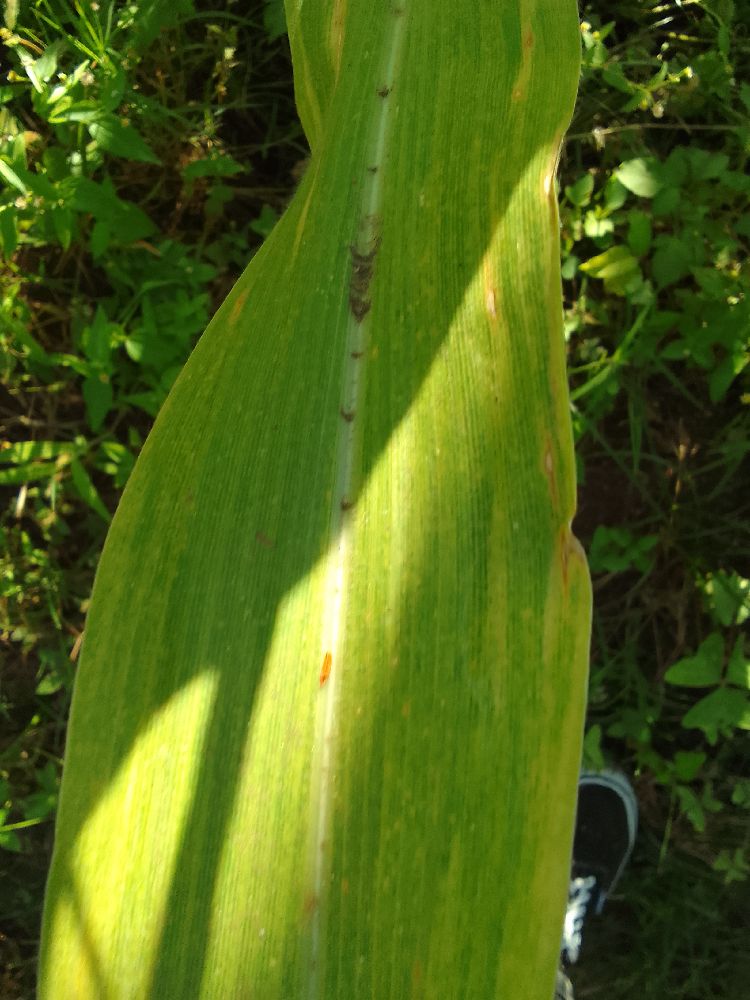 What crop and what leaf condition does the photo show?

maize, maize lethal necrosis
